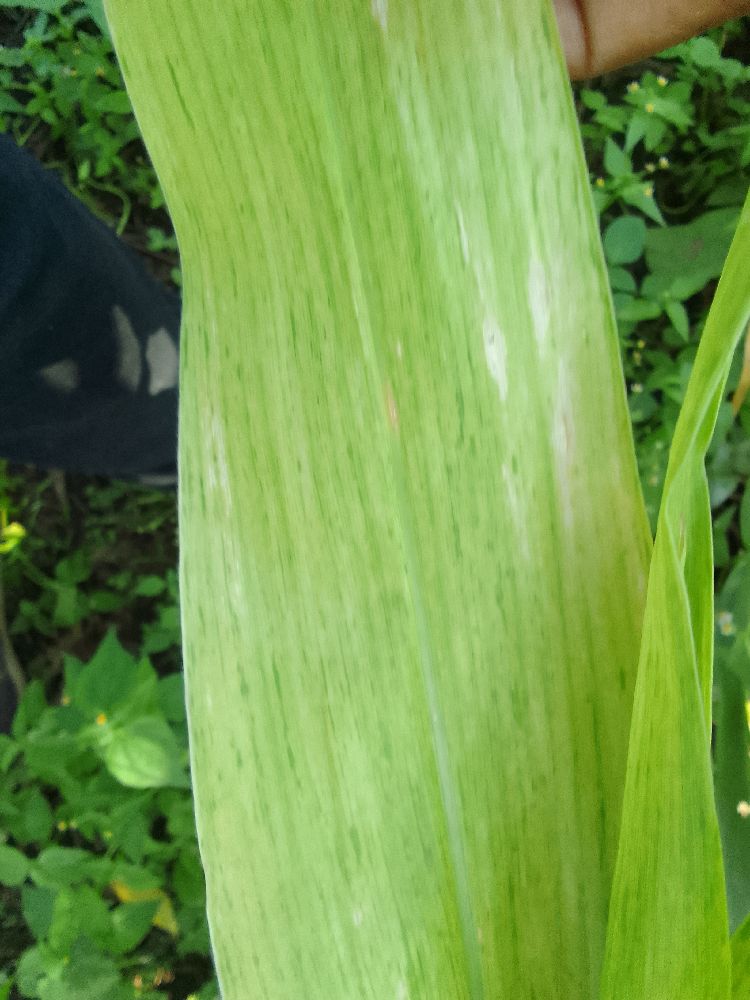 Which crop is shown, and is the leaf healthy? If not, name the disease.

maize, maize lethal necrosis
